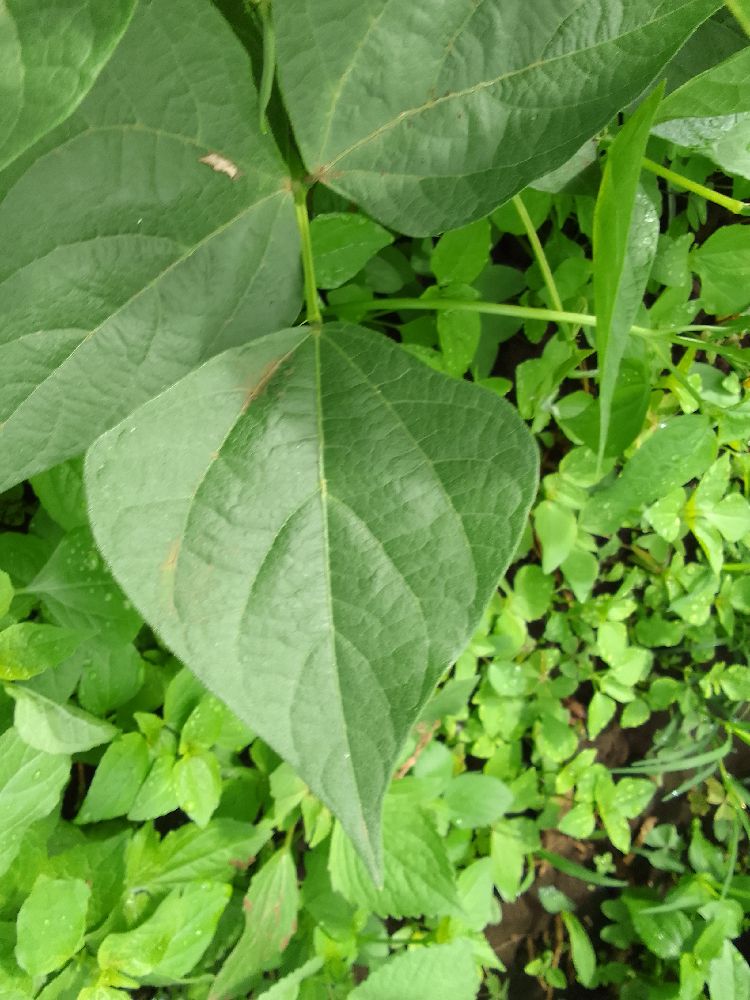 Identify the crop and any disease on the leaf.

common bean, healthy
